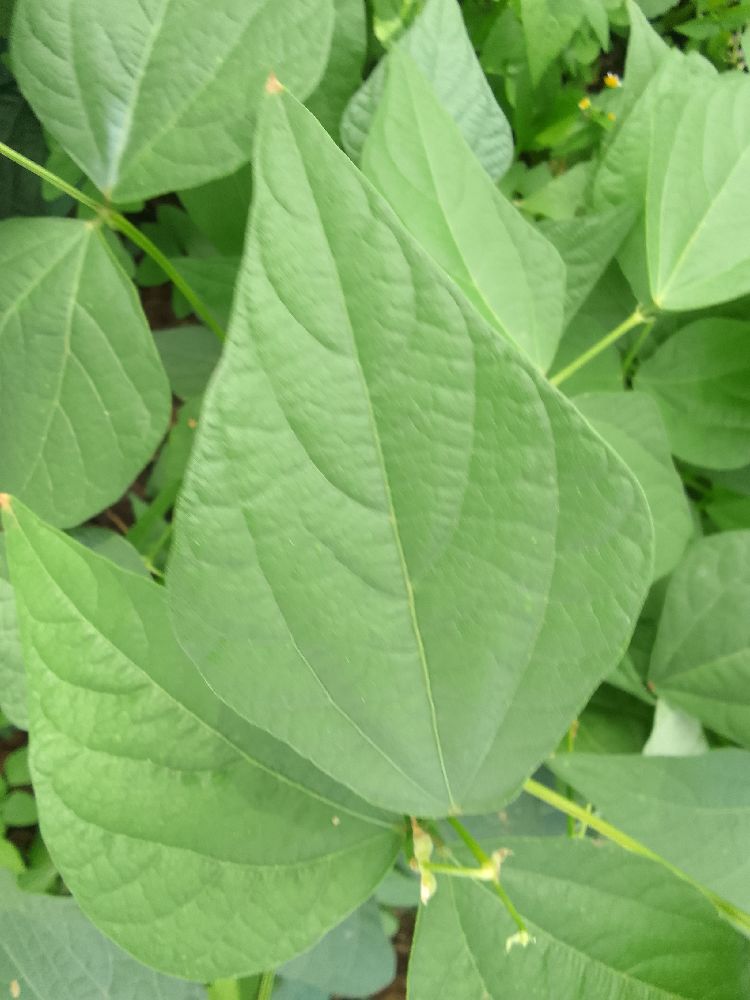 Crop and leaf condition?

common bean, healthy
